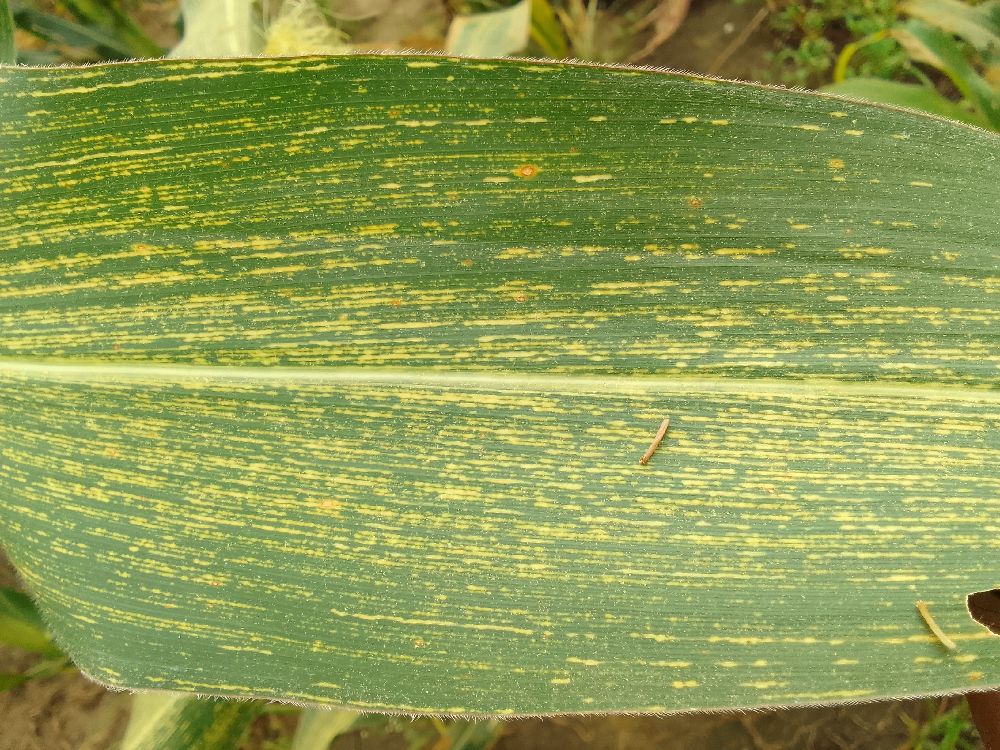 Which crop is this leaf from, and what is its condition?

maize, maize streak virus
